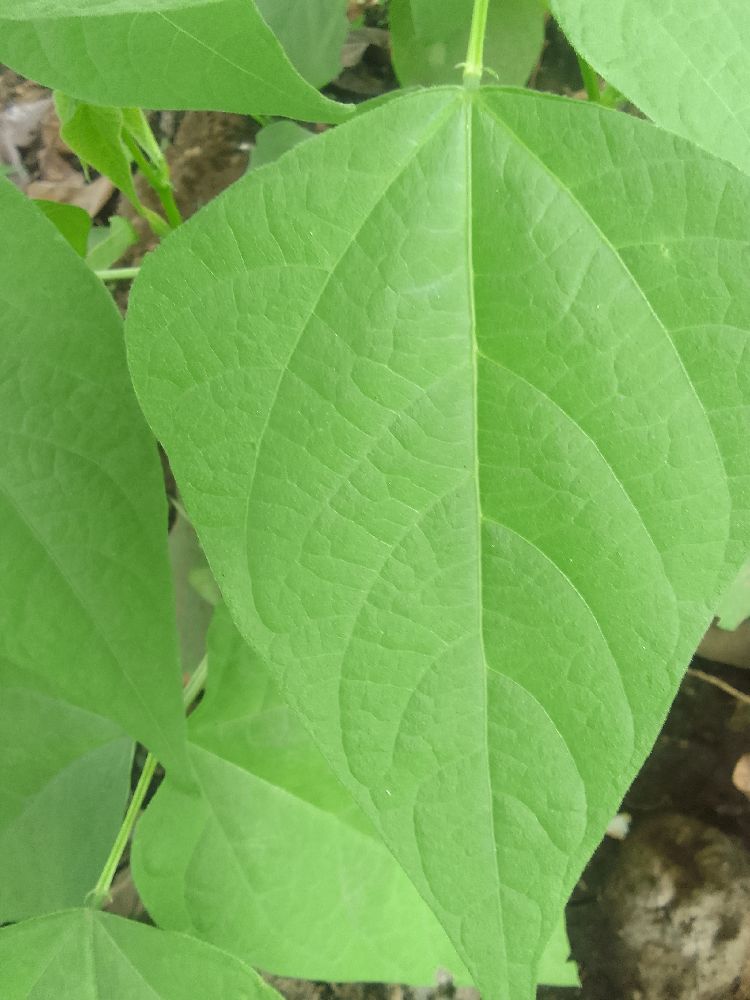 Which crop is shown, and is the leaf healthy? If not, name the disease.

common bean, healthy
